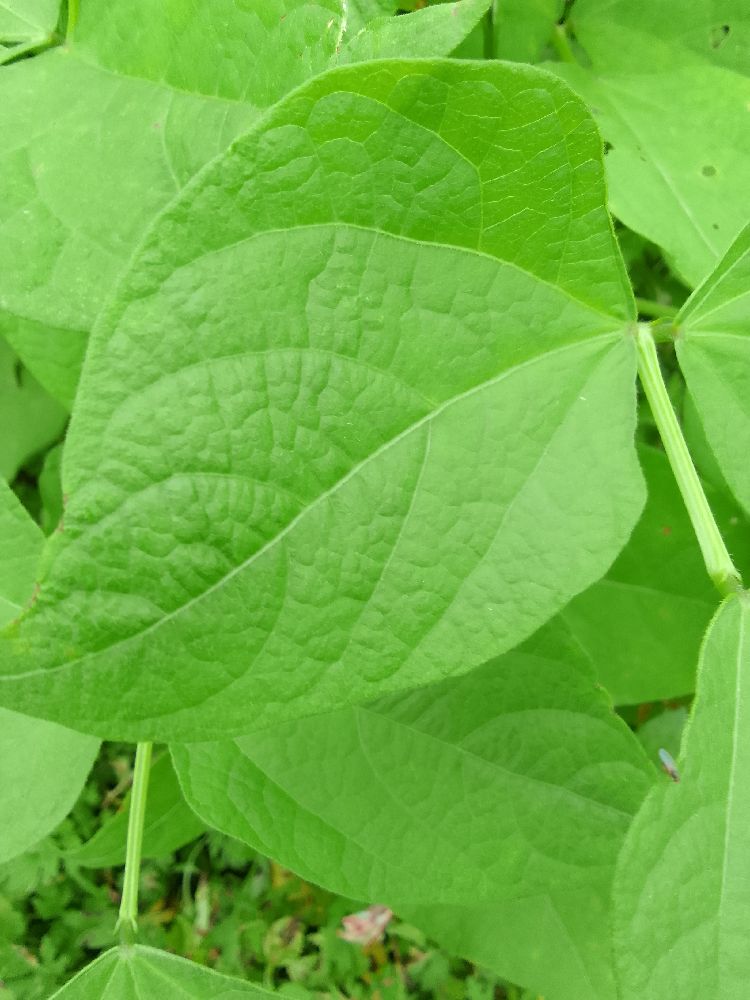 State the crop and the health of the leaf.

common bean, healthy
